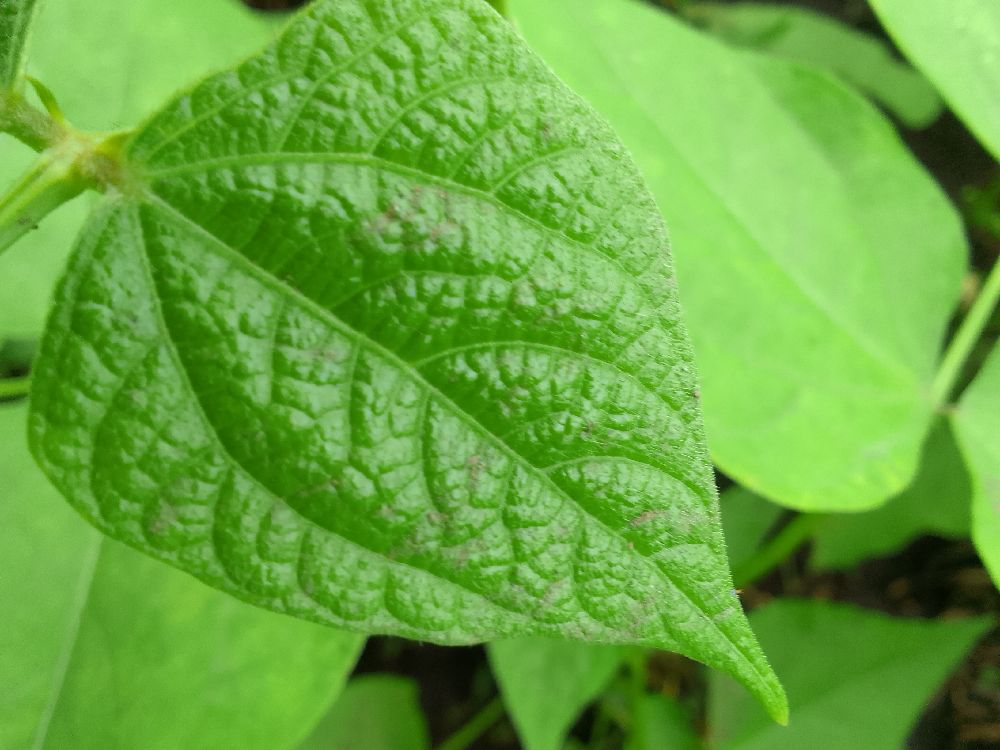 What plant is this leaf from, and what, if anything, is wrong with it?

common bean, healthy
